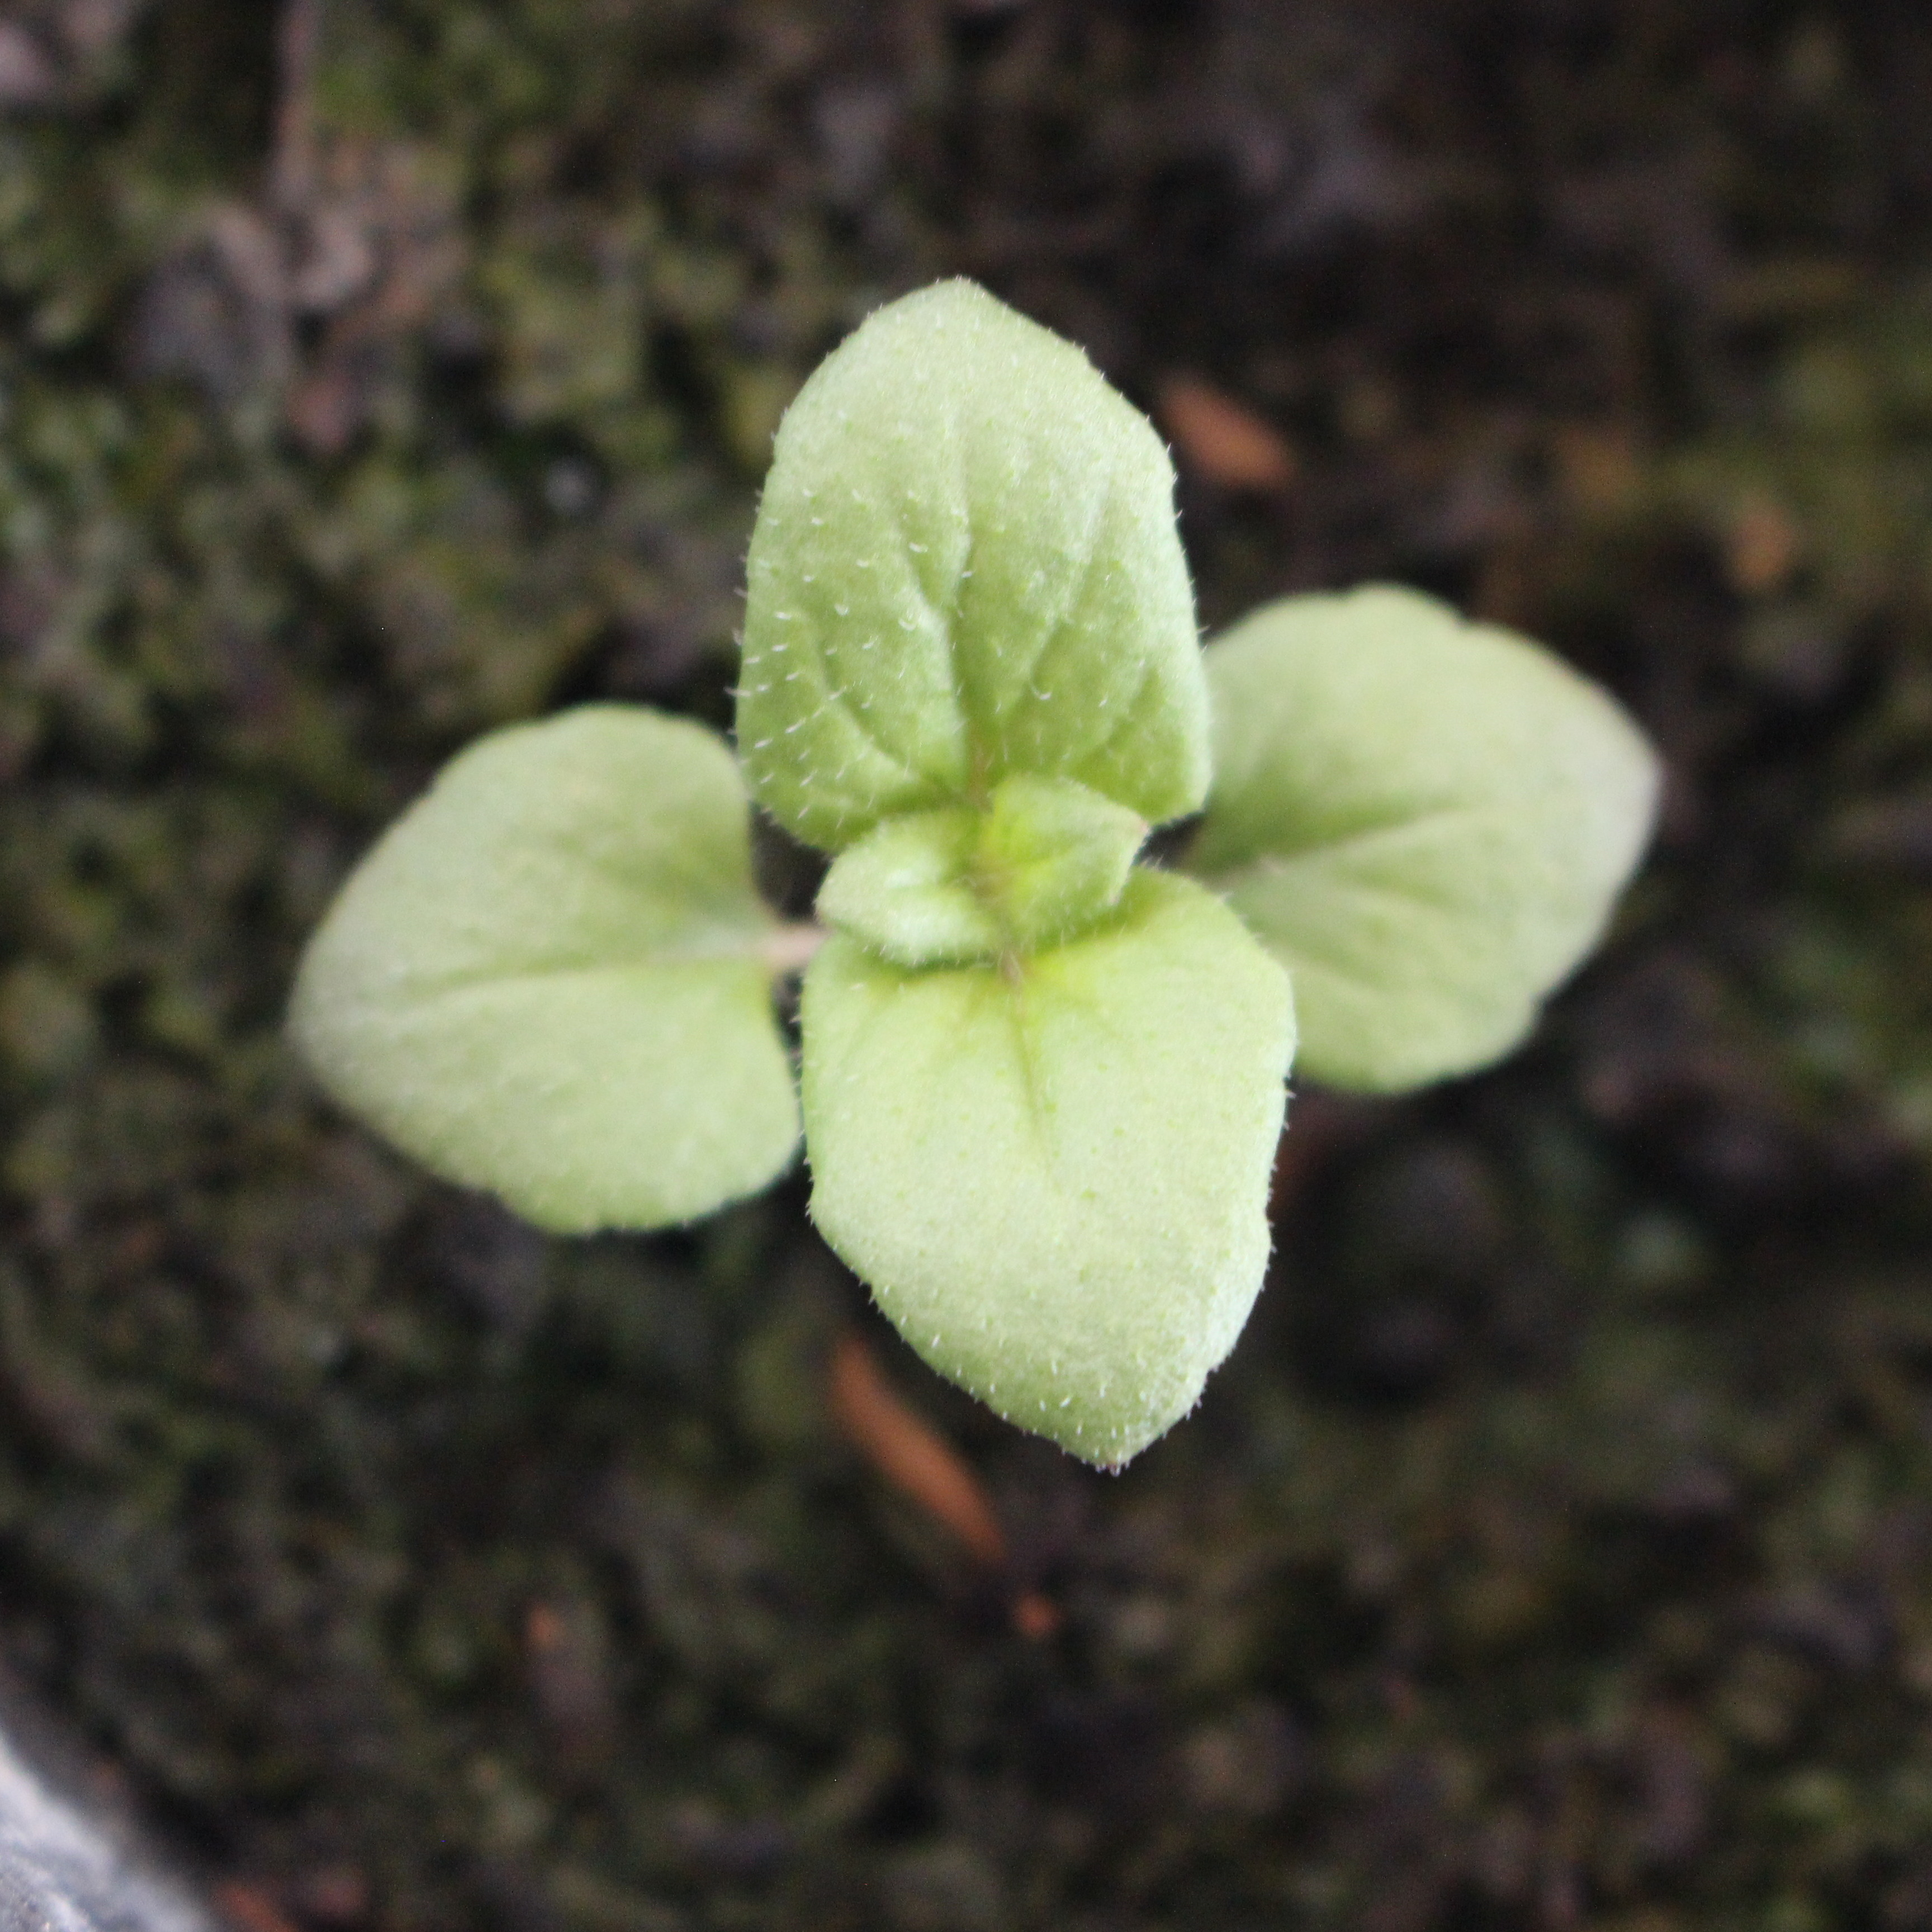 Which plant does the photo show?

Veronica persica
